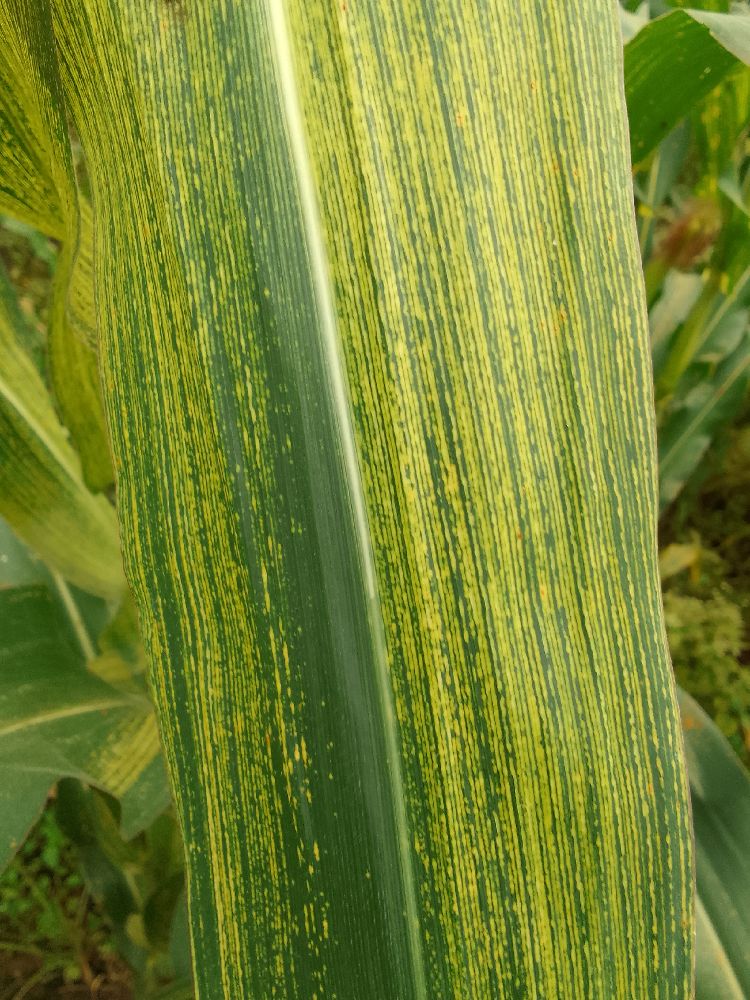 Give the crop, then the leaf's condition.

maize, maize streak virus
